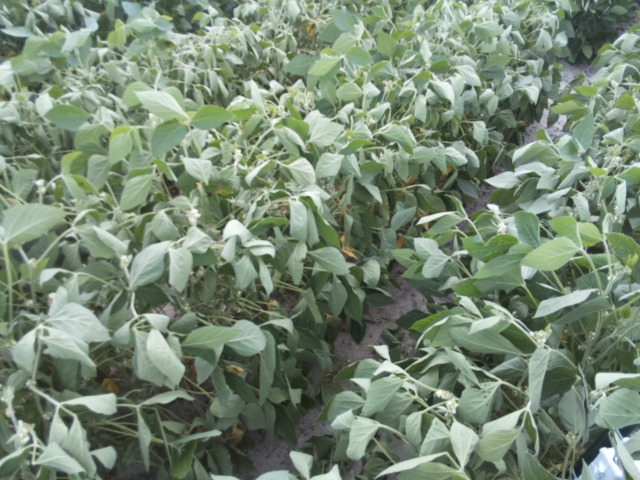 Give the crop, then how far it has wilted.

soybean, moderate turgor loss in upper canopy
